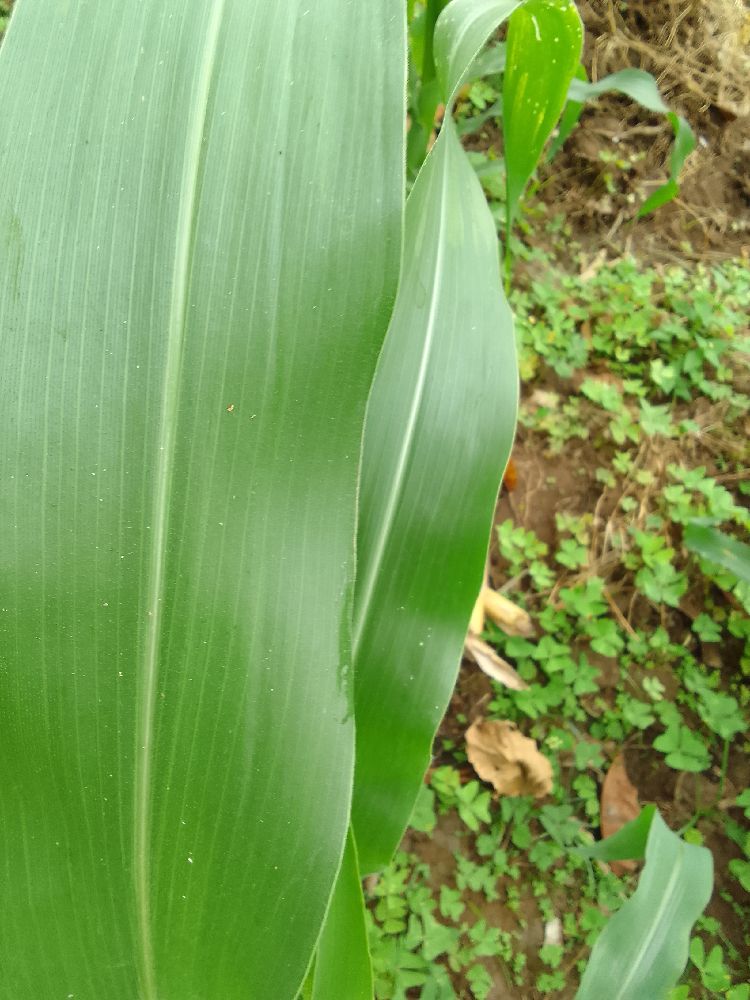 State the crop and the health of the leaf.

maize, healthy
